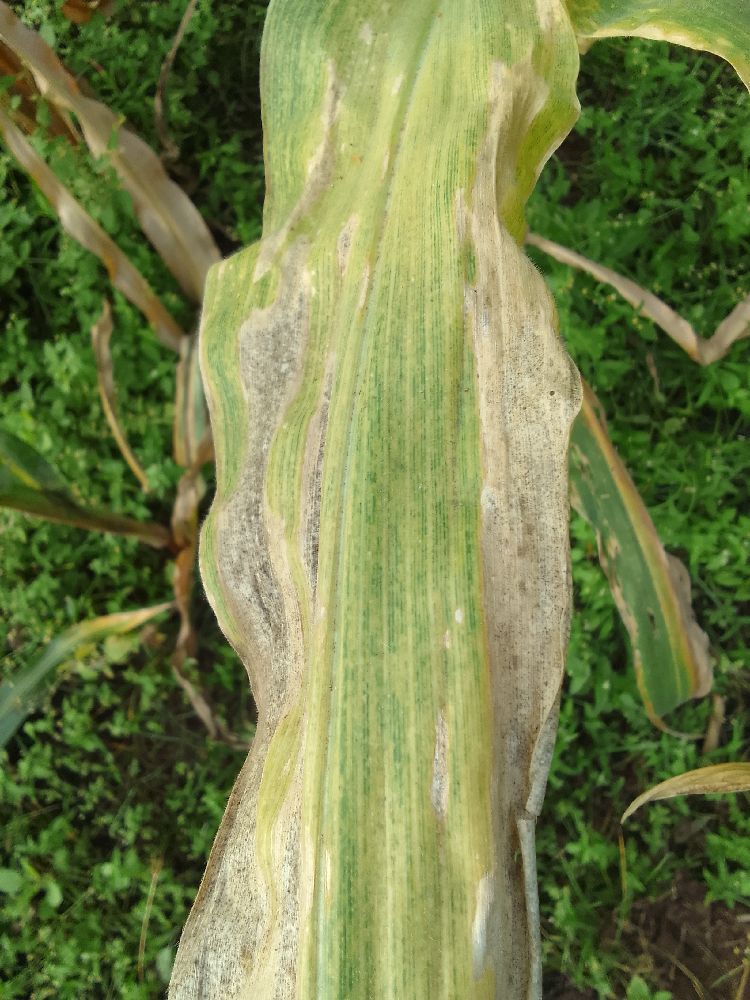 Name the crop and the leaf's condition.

maize, maize lethal necrosis
